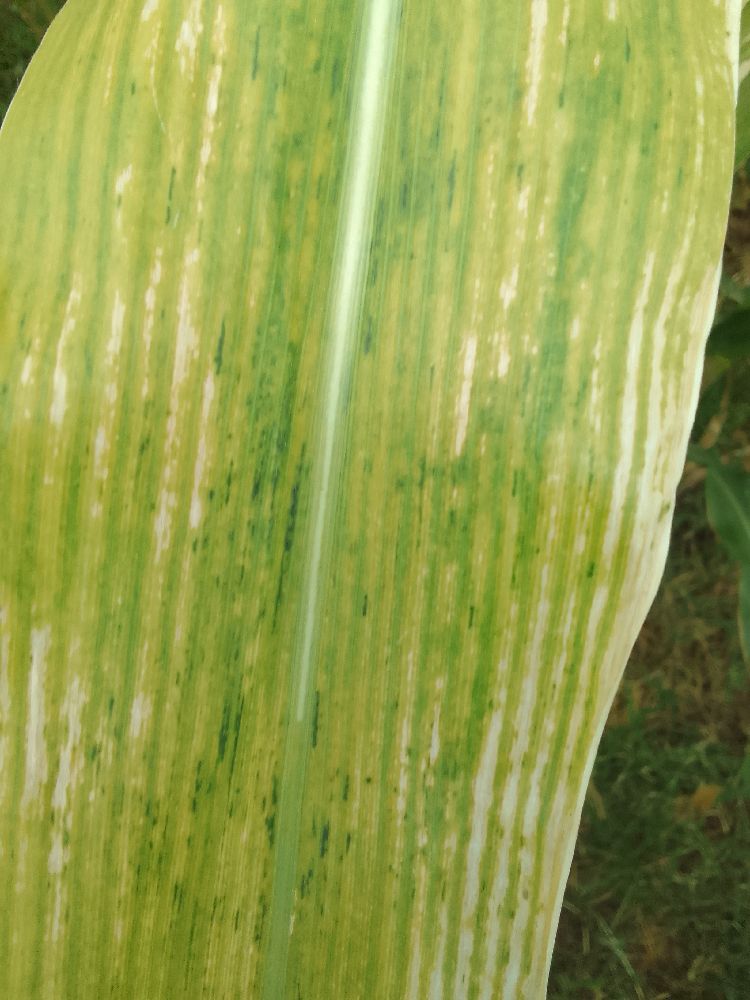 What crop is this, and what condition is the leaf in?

maize, maize lethal necrosis
